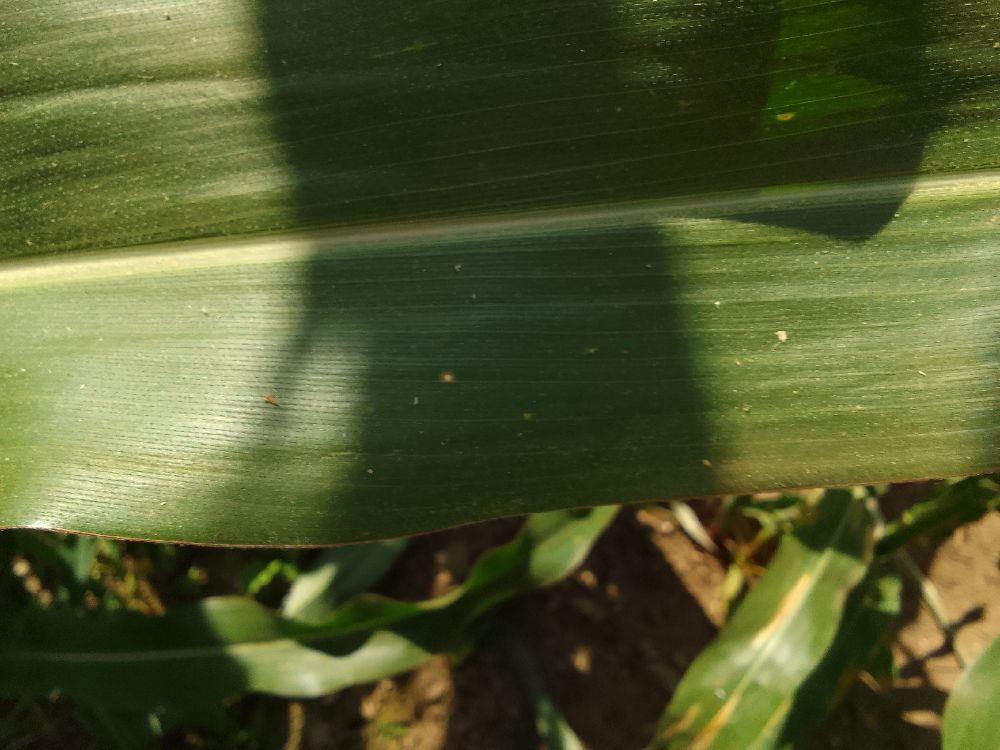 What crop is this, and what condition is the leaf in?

maize, healthy
